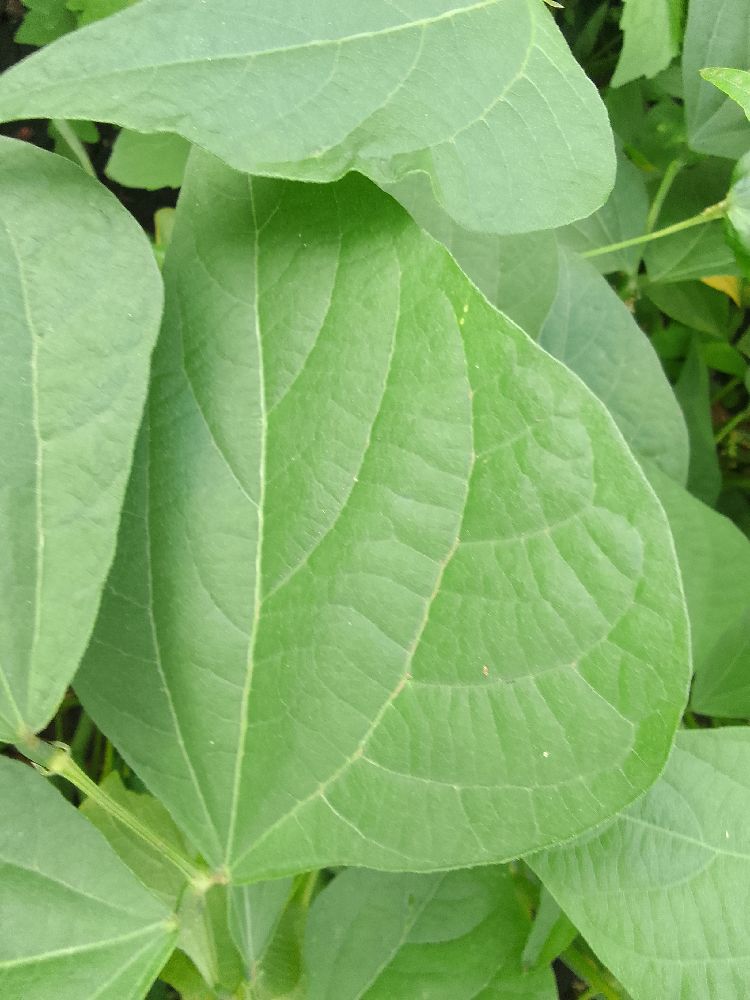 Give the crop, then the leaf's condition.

common bean, healthy
